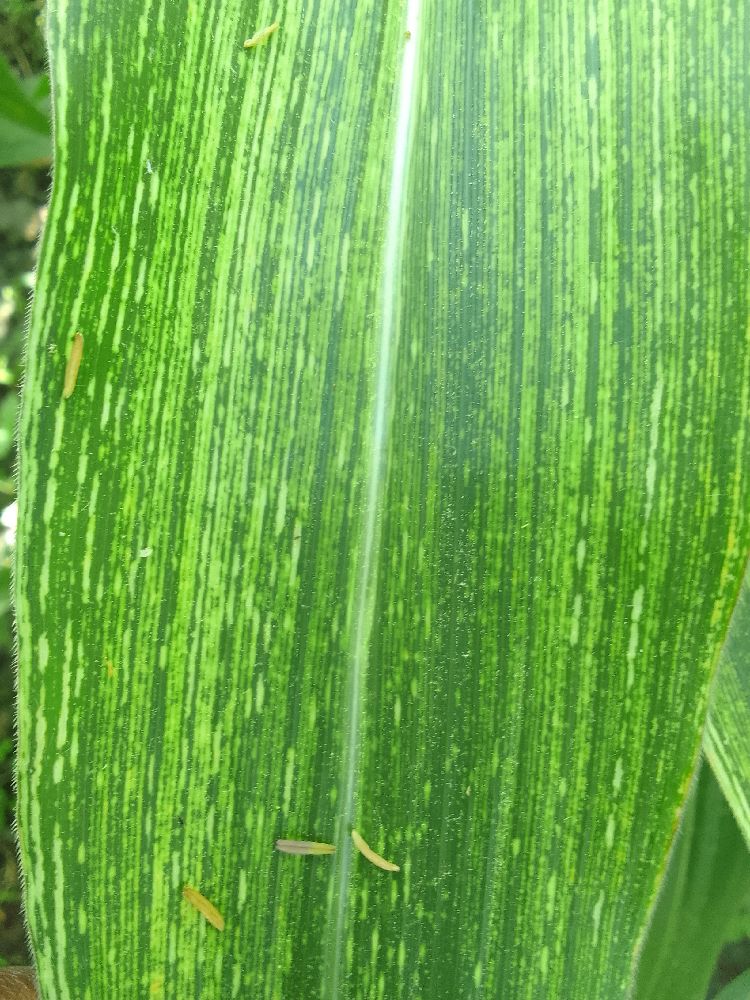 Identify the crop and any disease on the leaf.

maize, maize streak virus
